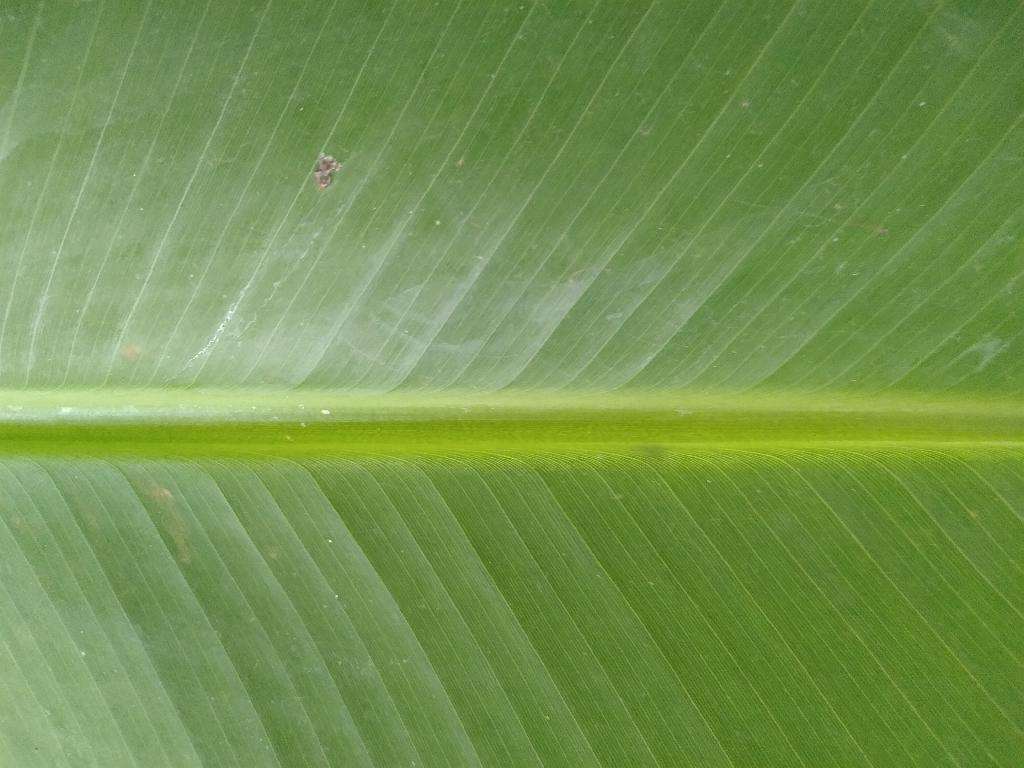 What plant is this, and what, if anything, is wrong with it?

banana, healthy
